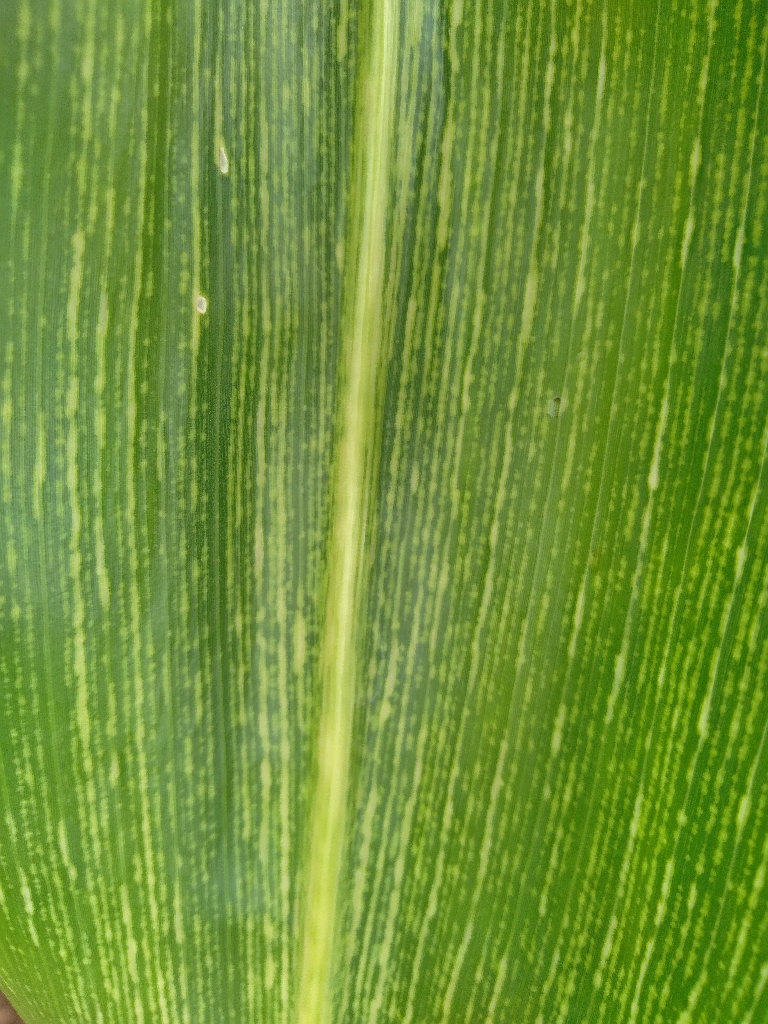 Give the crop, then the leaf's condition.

maize, maize streak virus
